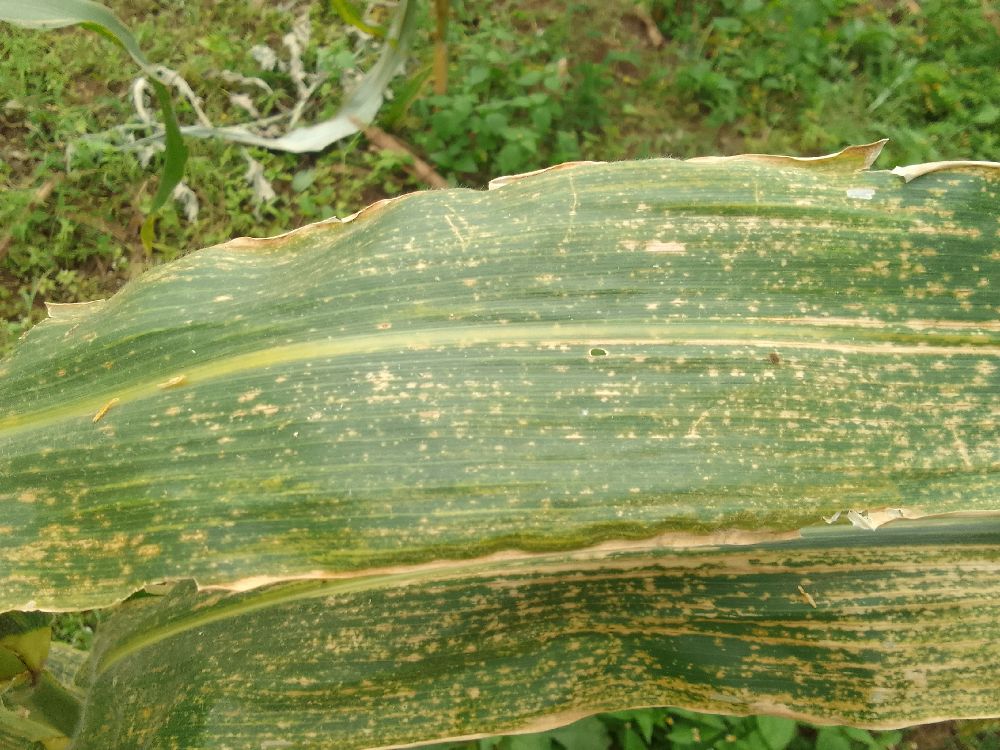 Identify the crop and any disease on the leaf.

maize, maize lethal necrosis
